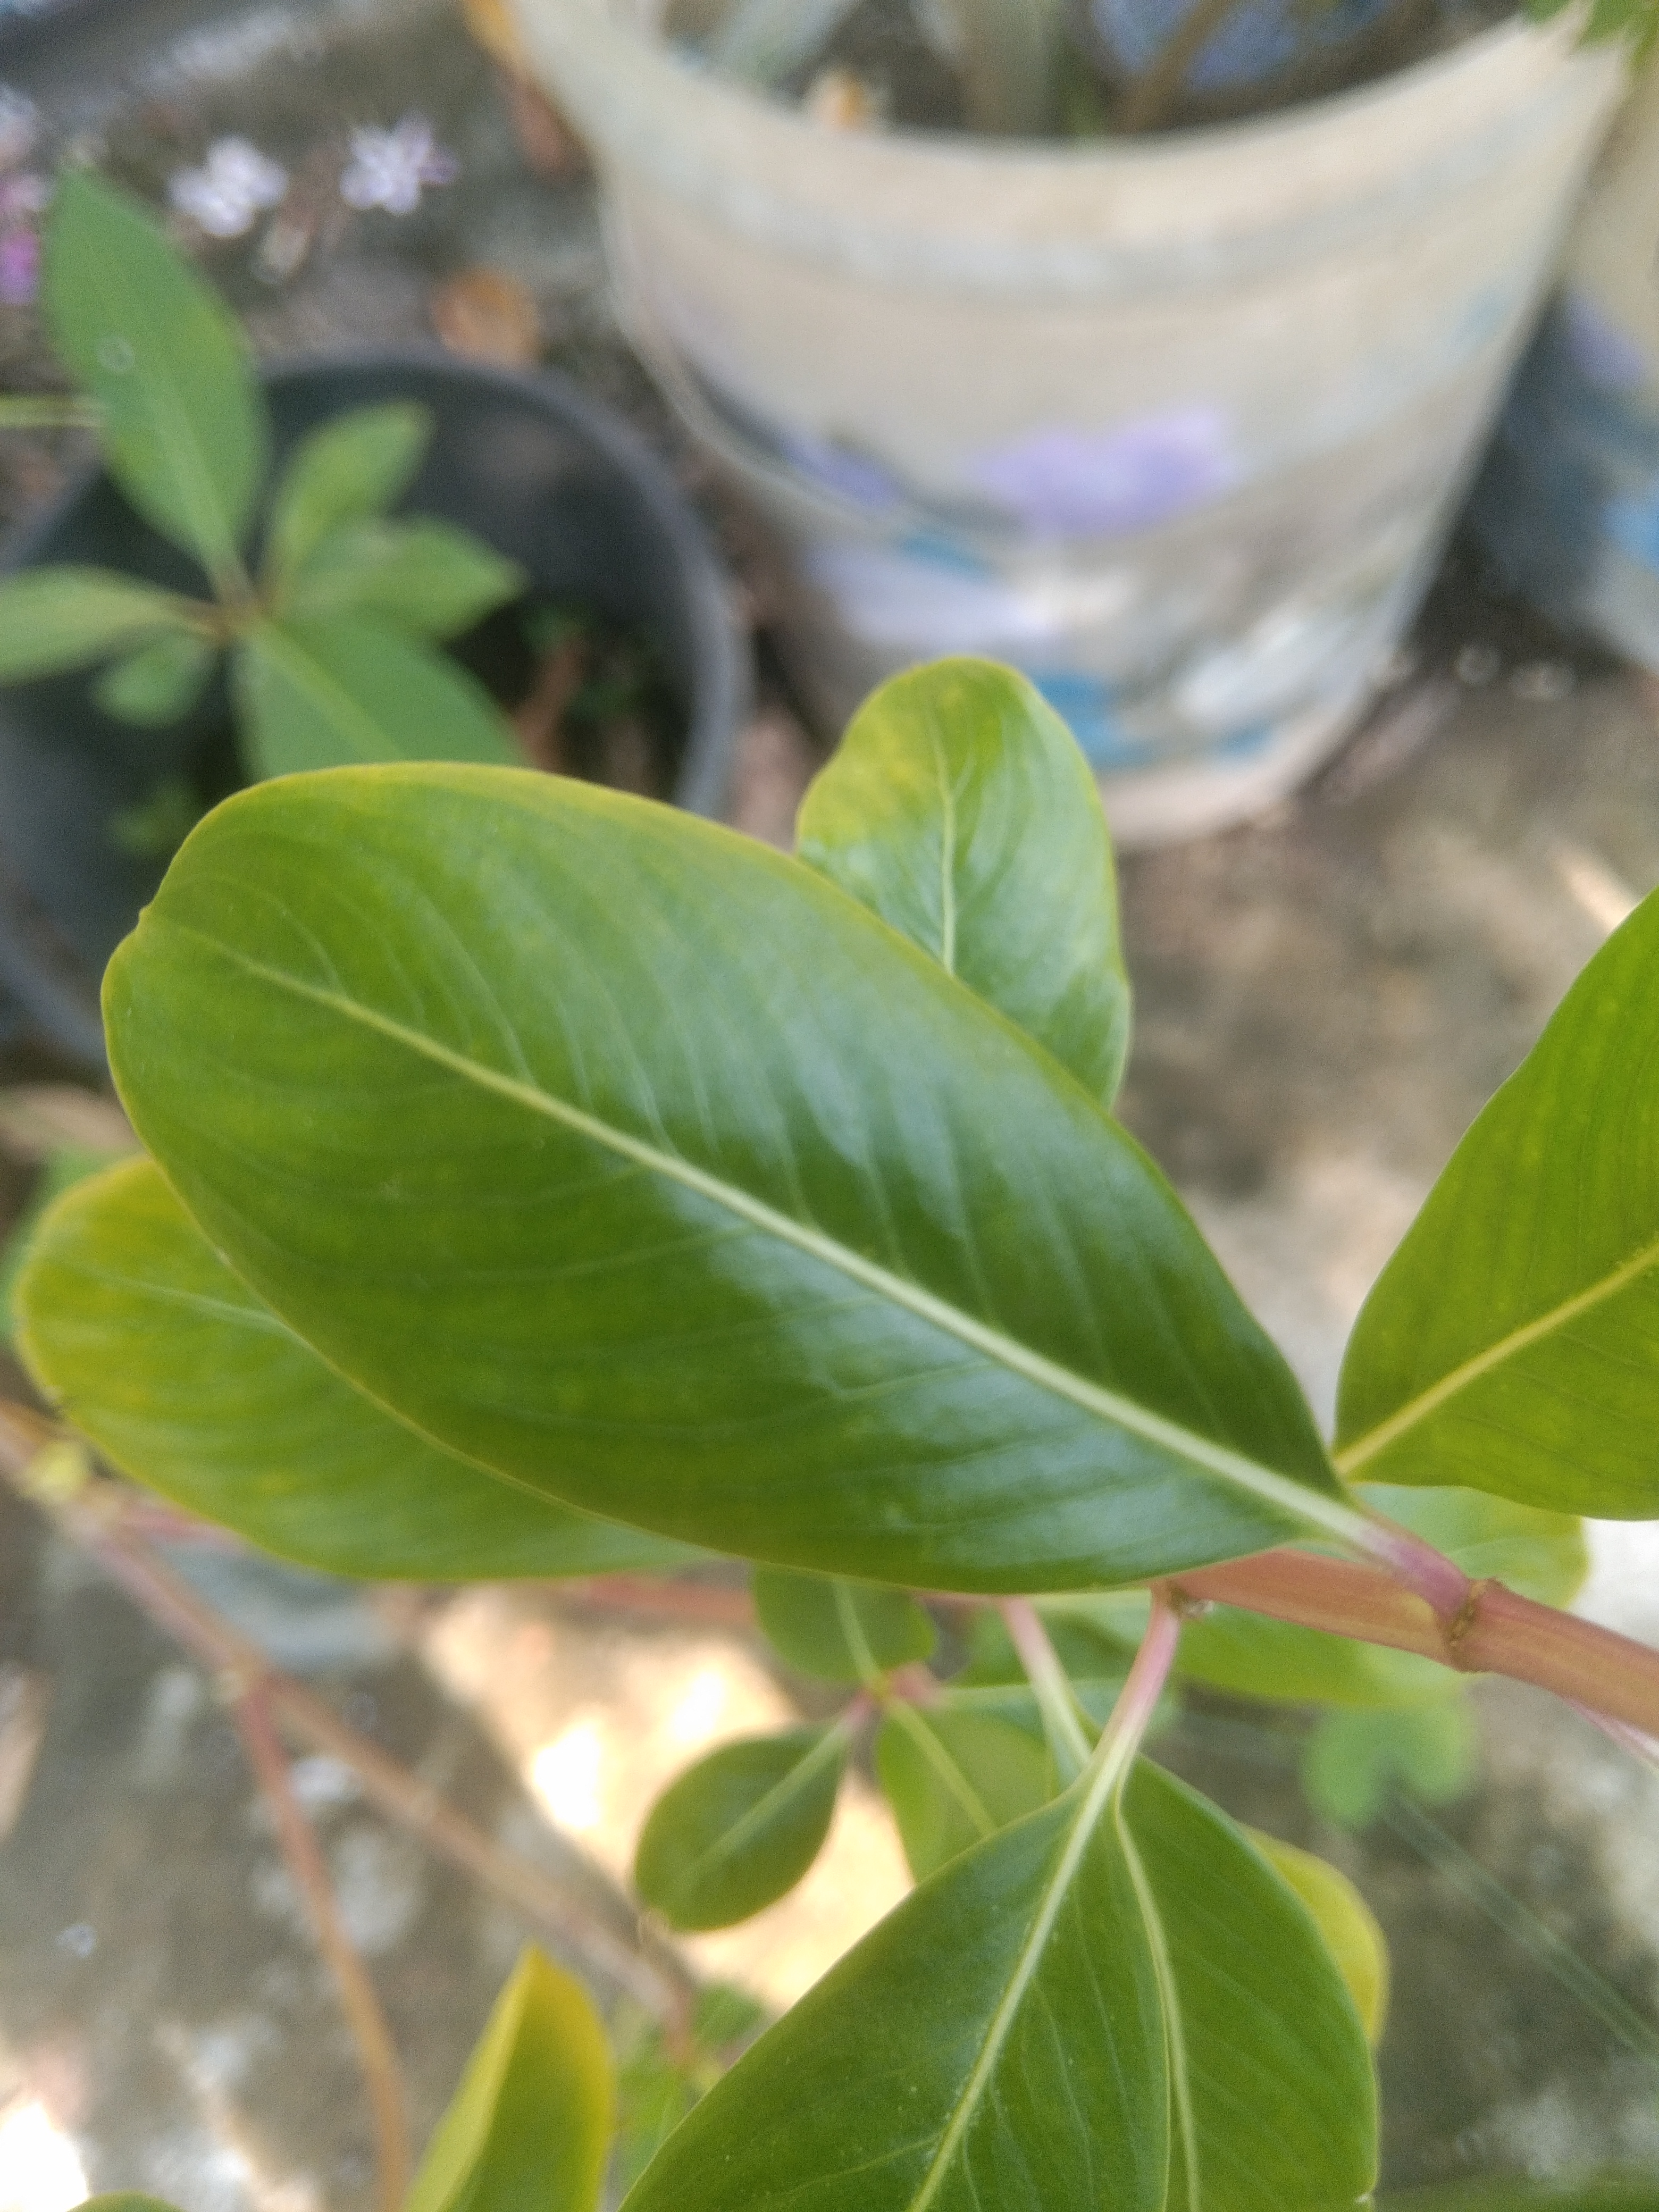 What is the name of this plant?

rose periwinkle
